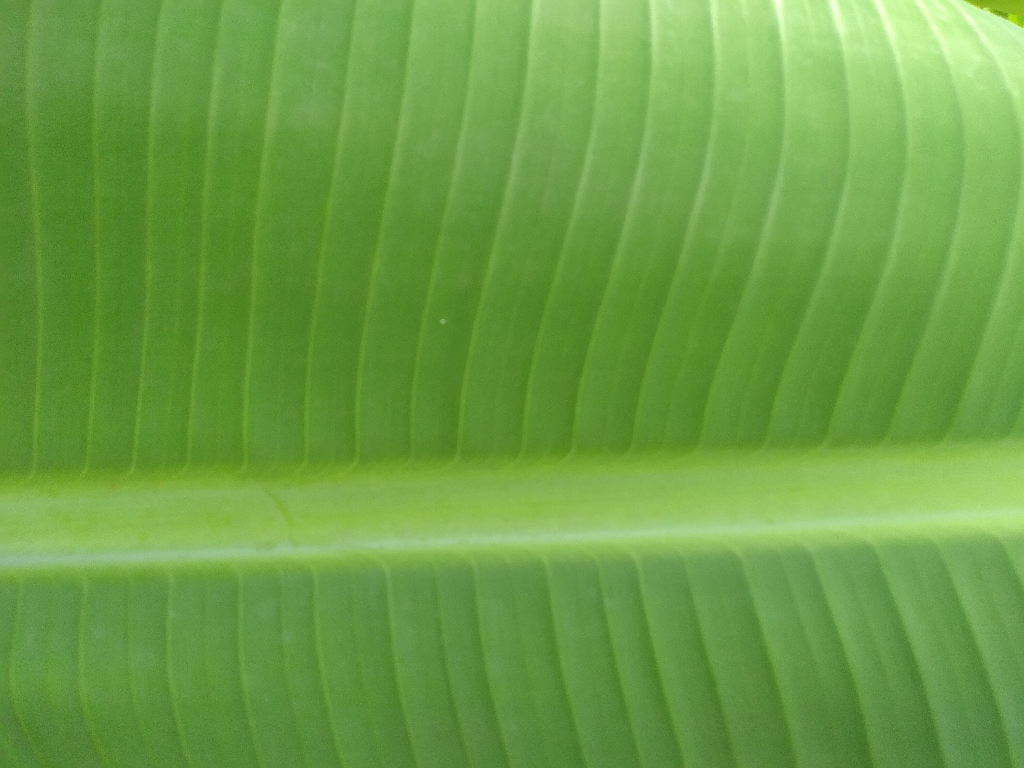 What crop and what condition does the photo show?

banana, healthy
